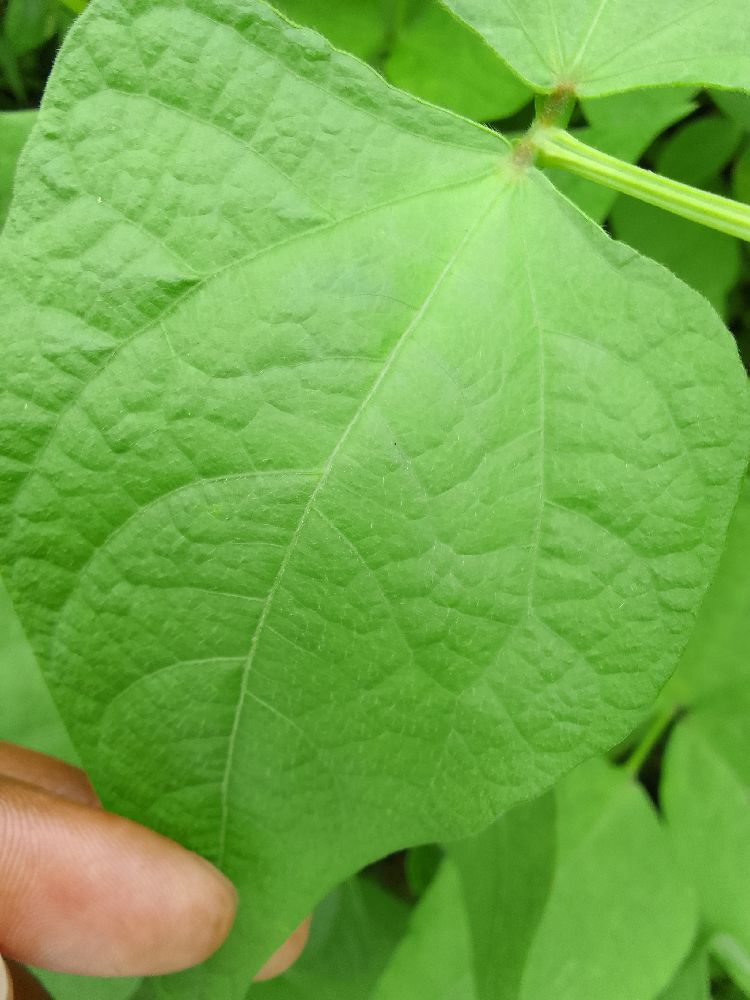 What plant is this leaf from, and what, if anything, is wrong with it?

common bean, healthy
